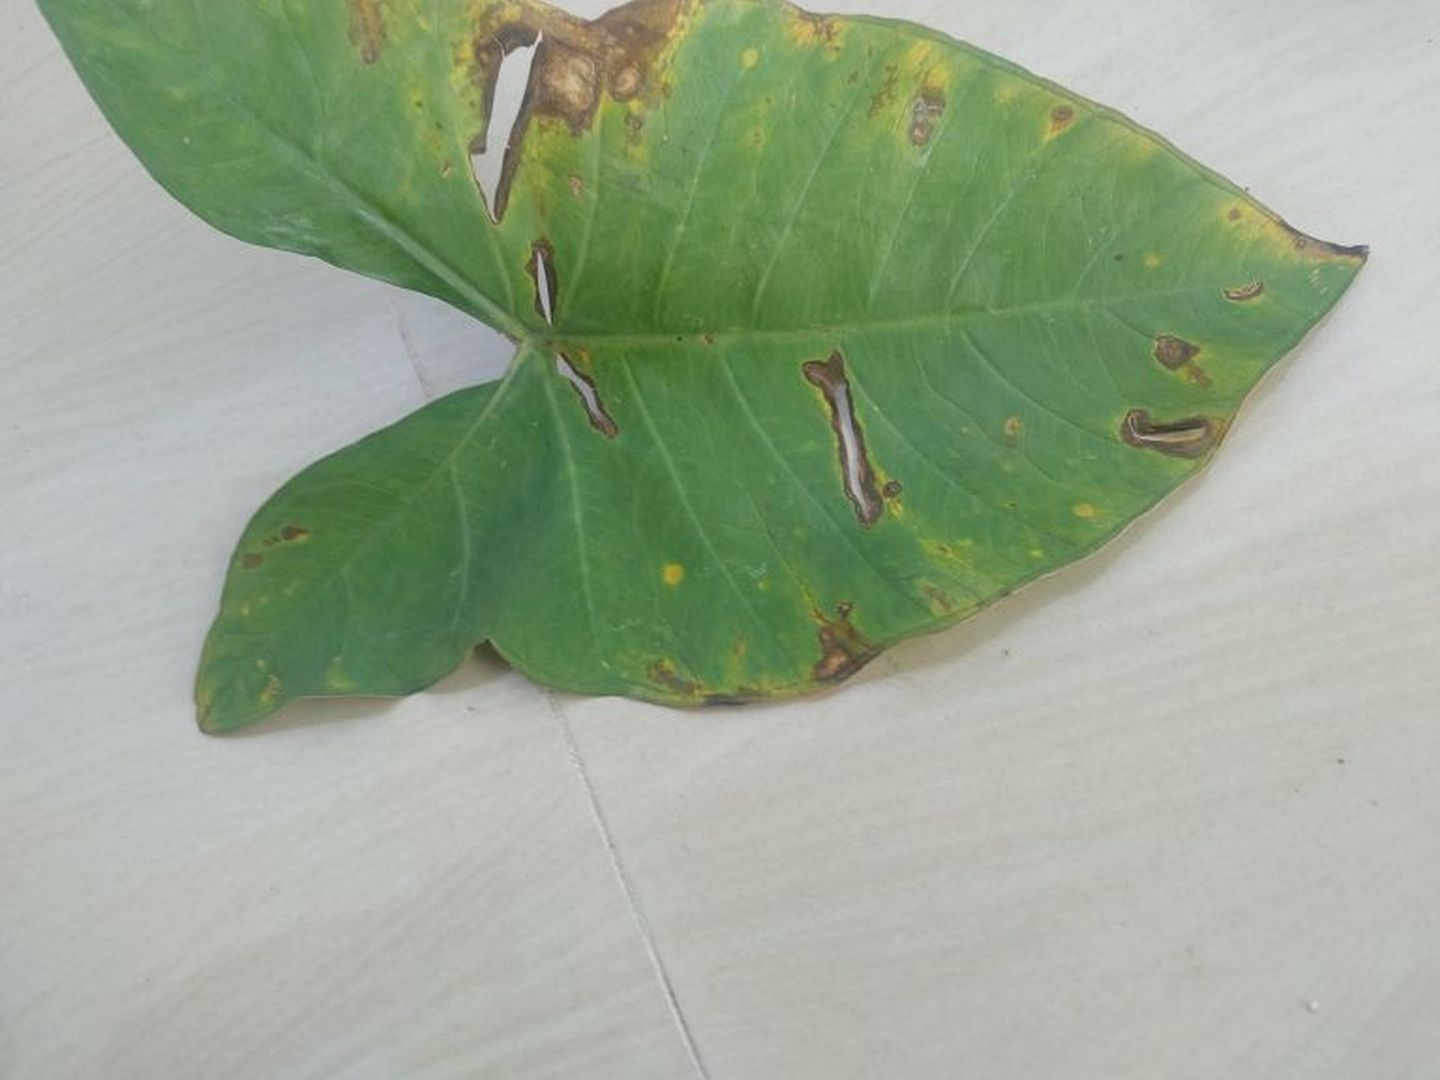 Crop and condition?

taro, leaf blight
